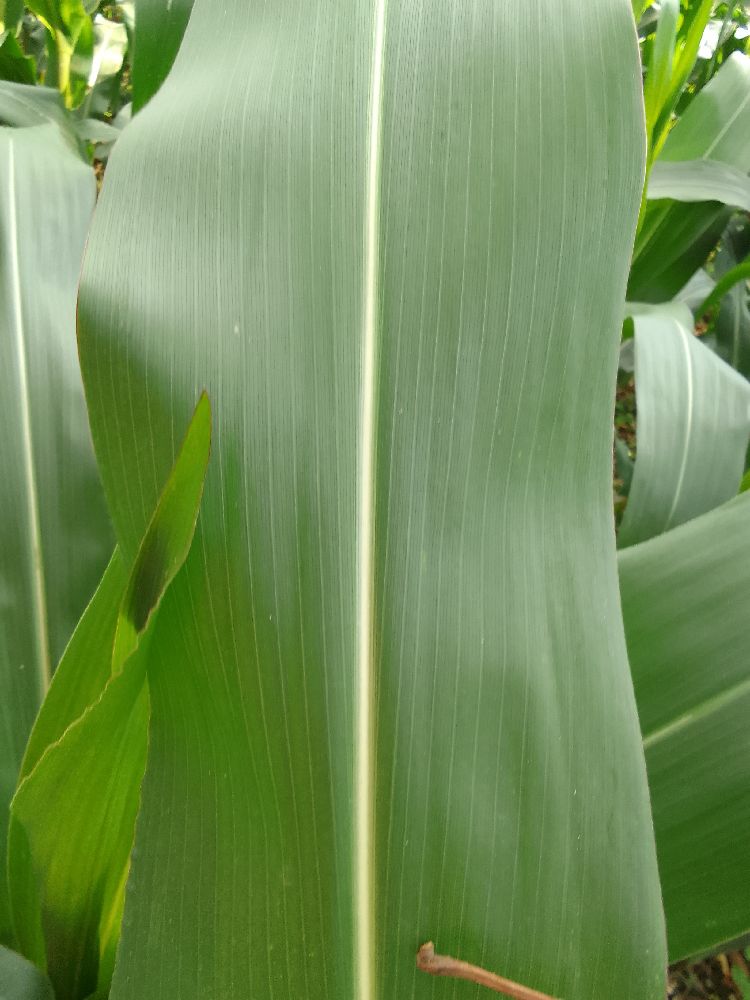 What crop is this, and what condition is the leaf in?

maize, healthy
